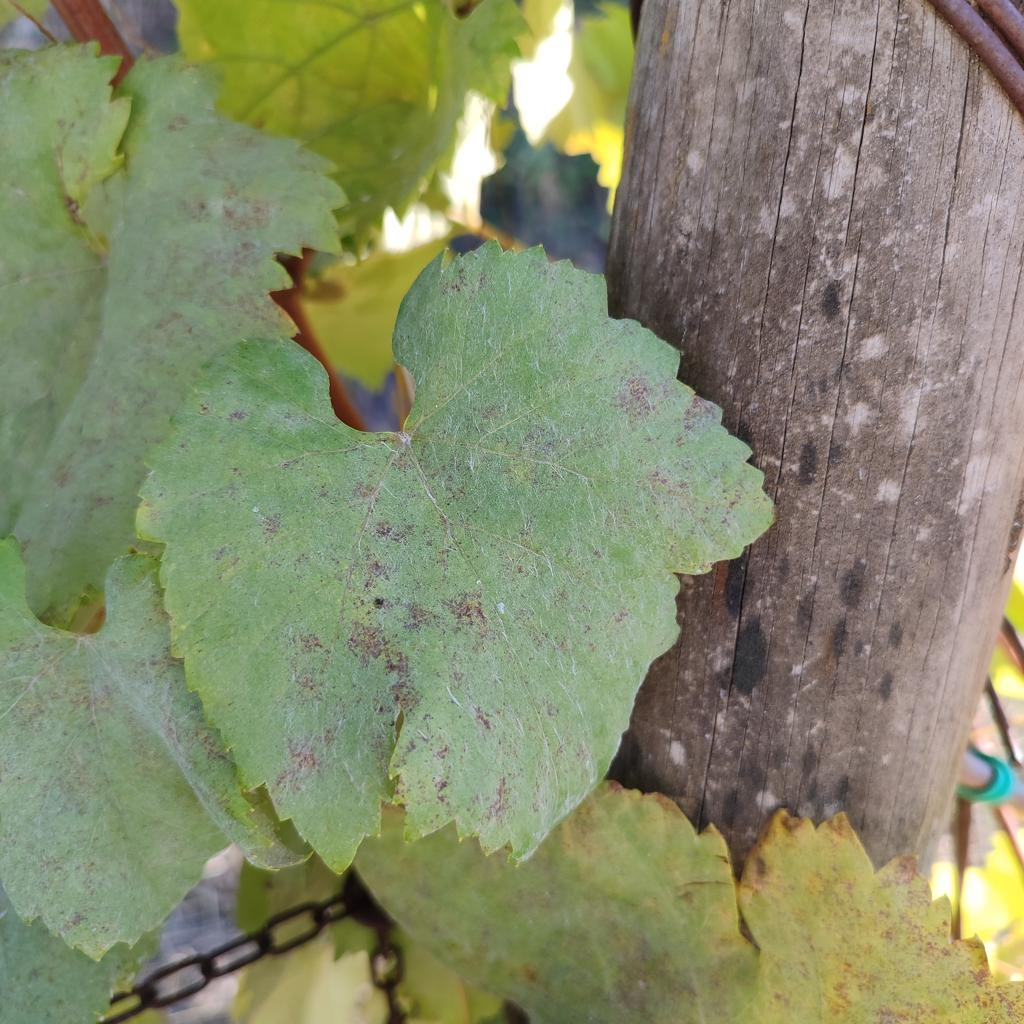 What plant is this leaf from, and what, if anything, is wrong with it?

grapevine, powdery mildew
